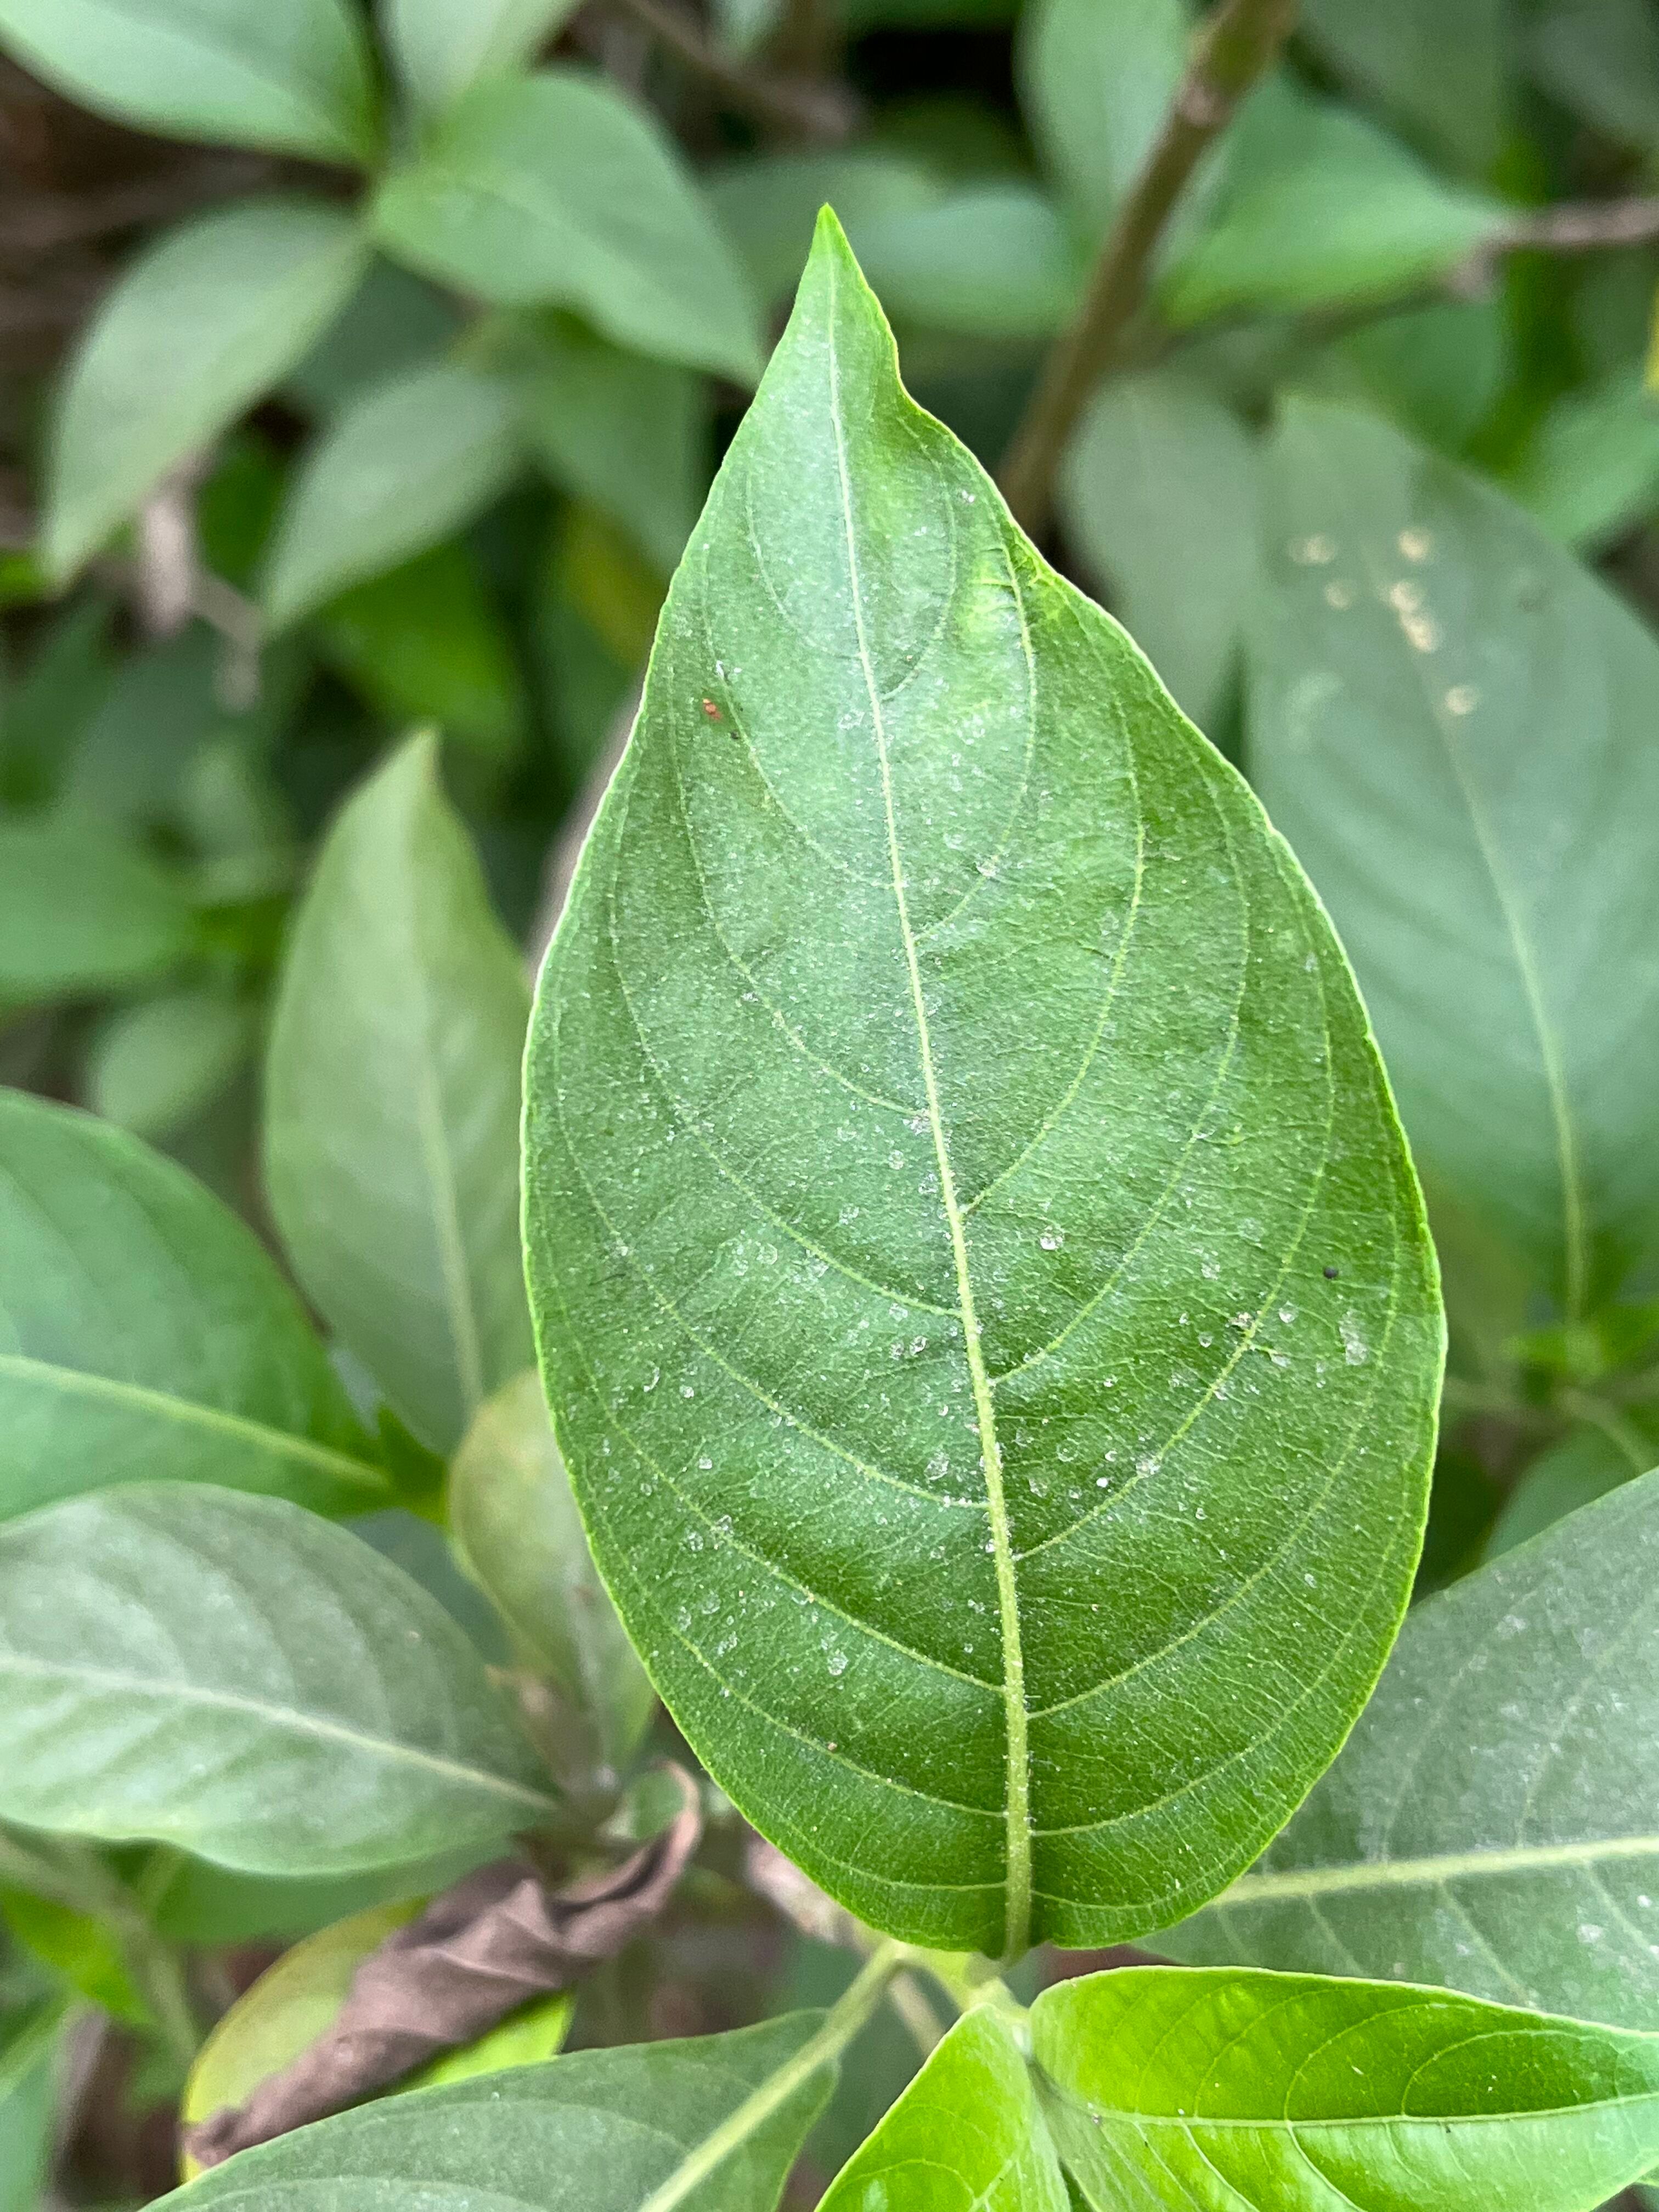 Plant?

vasaka
